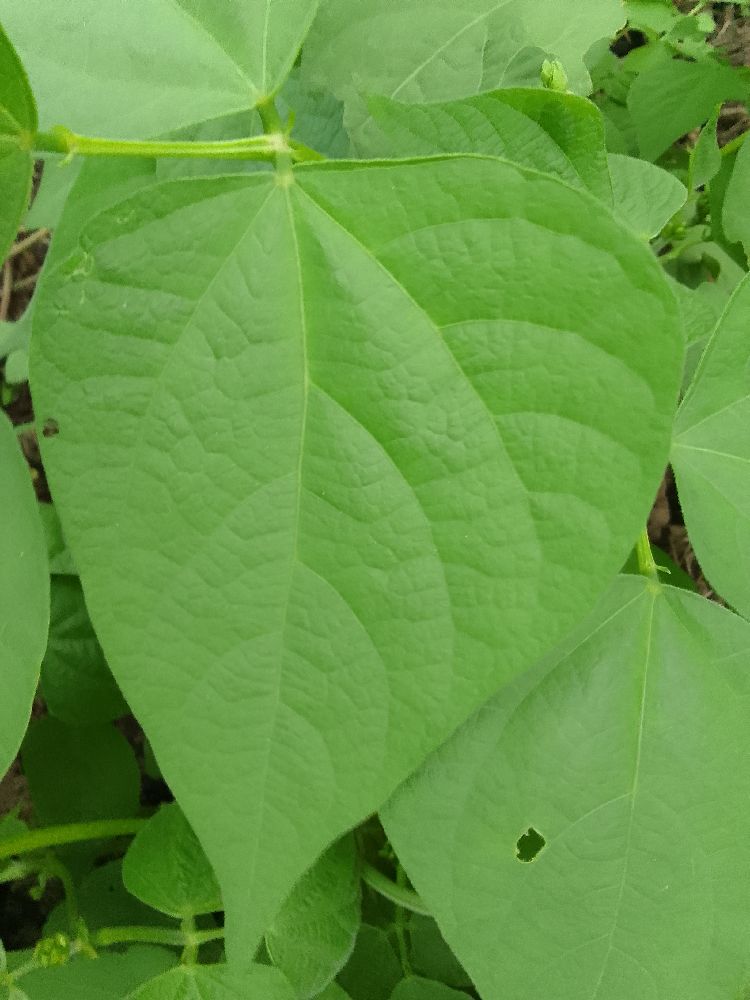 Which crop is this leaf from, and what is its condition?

common bean, healthy
